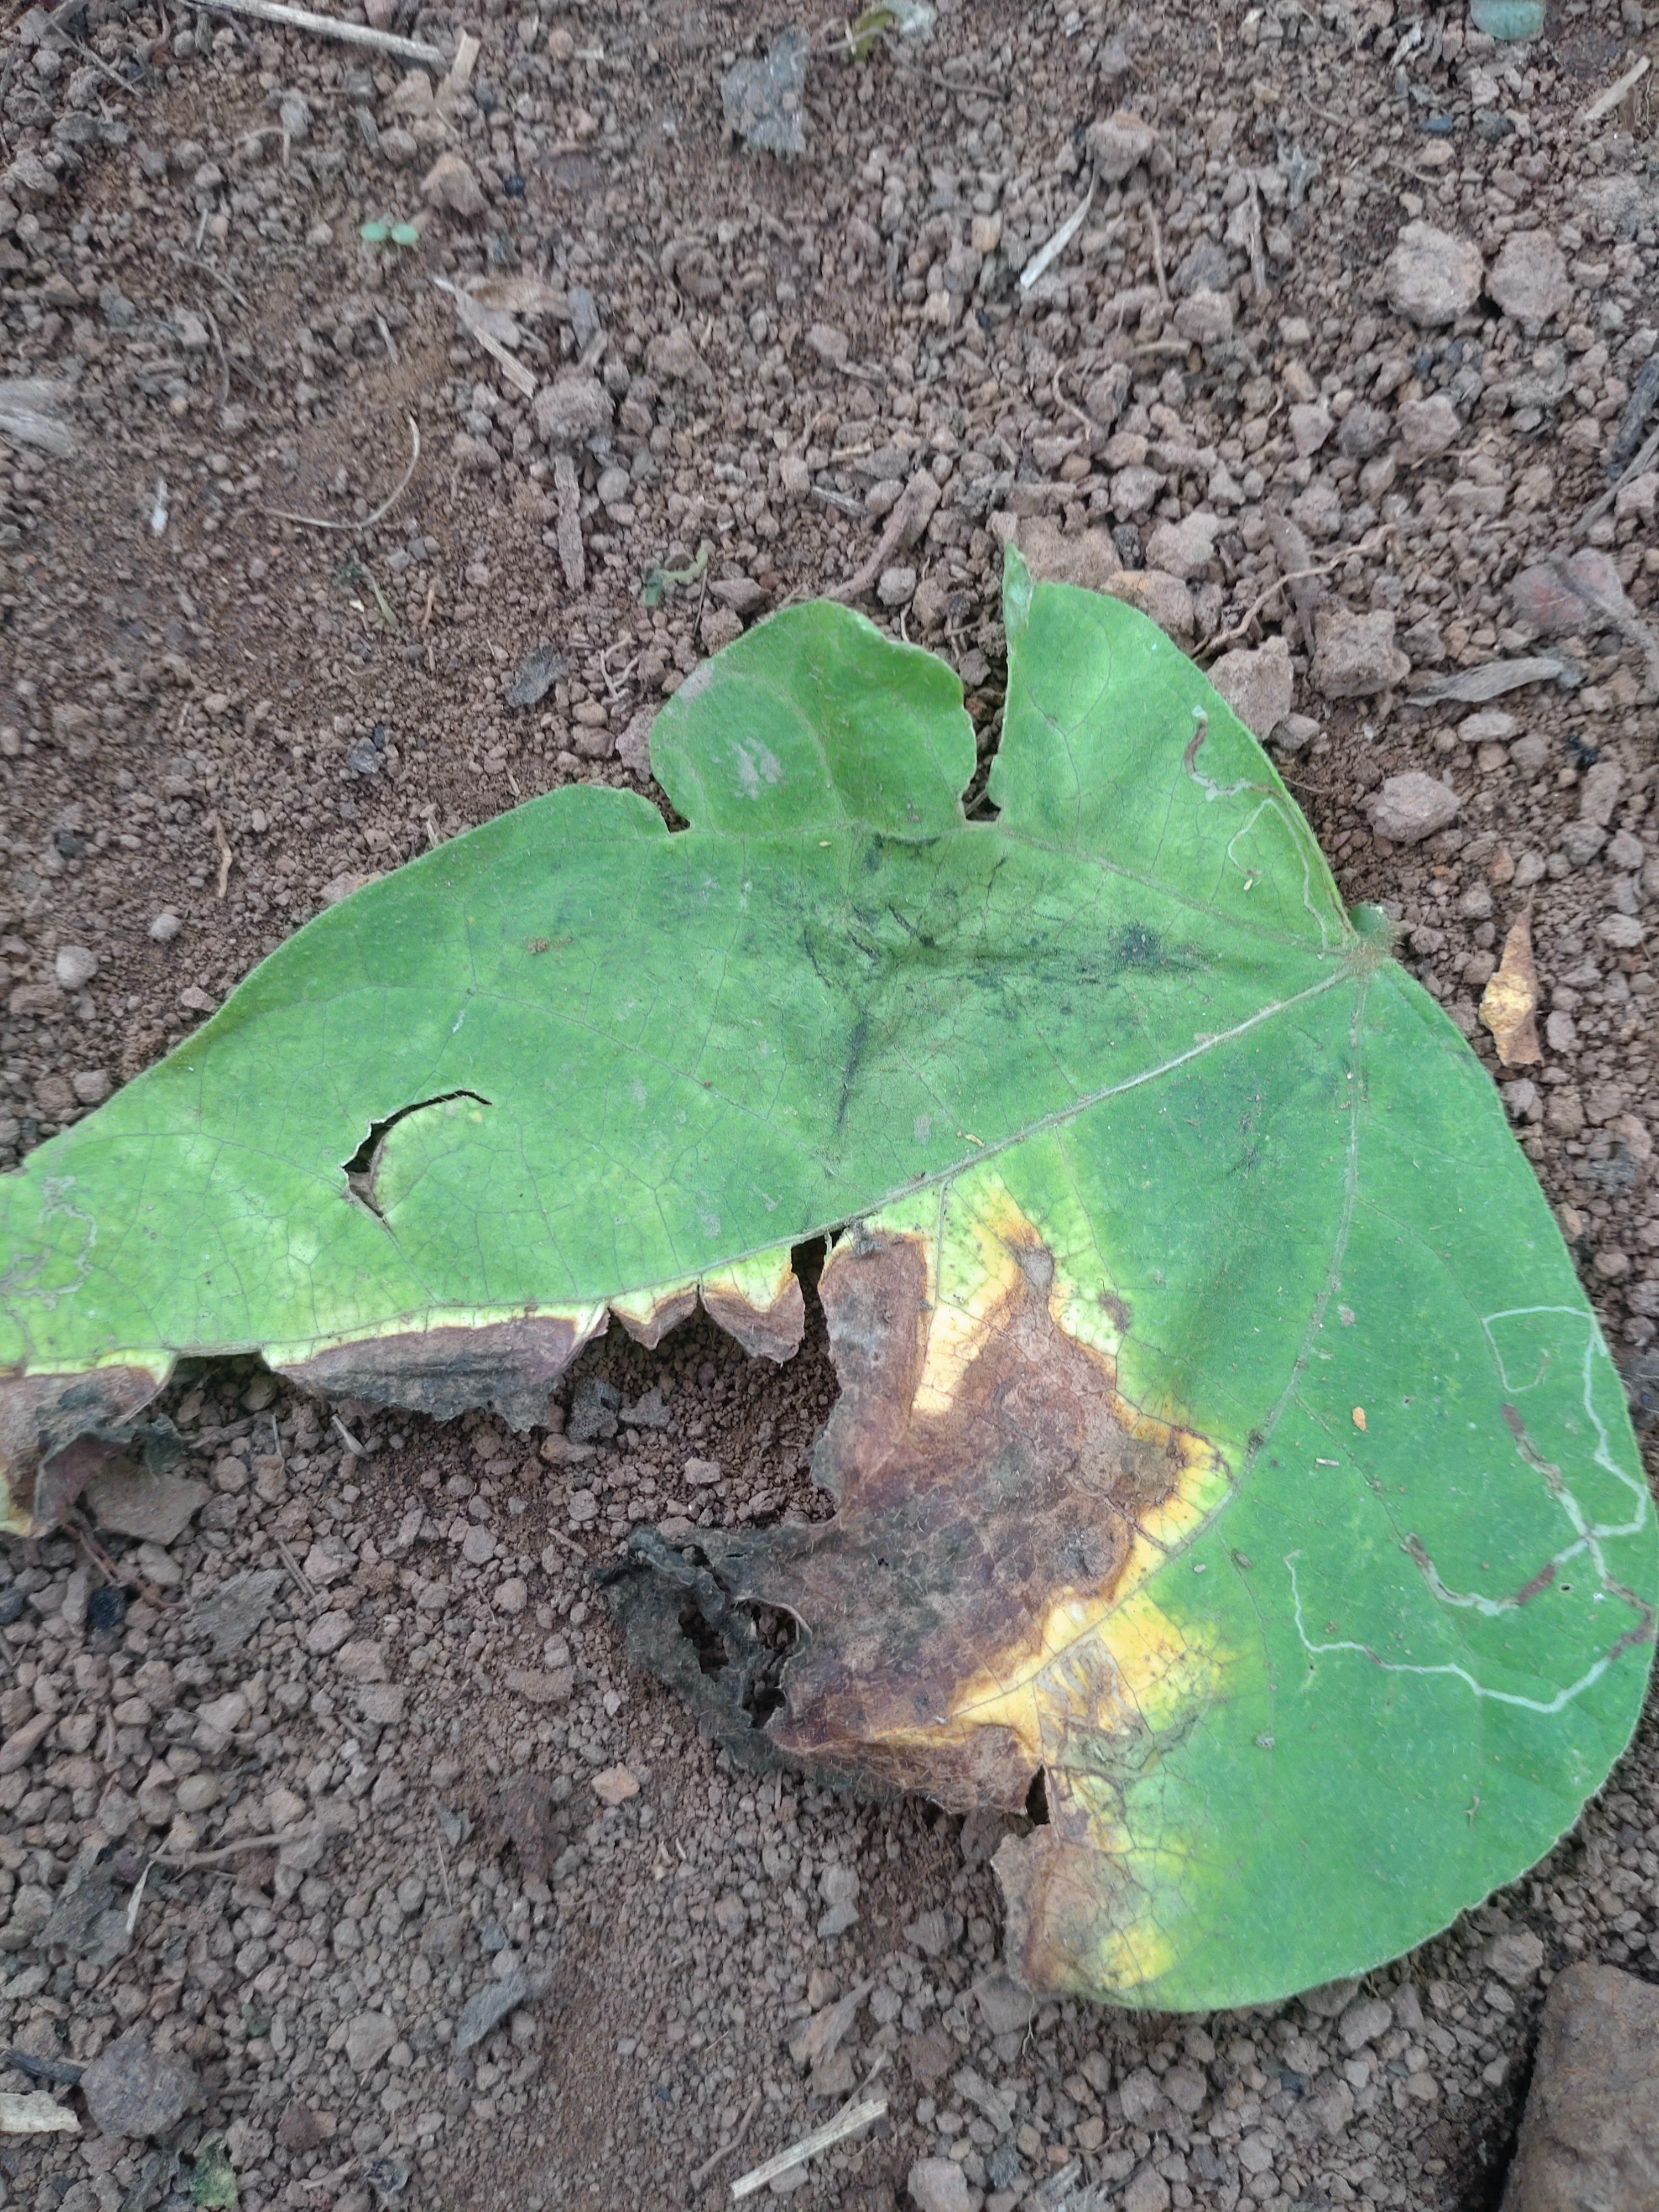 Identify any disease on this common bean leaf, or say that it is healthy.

anthracnose
